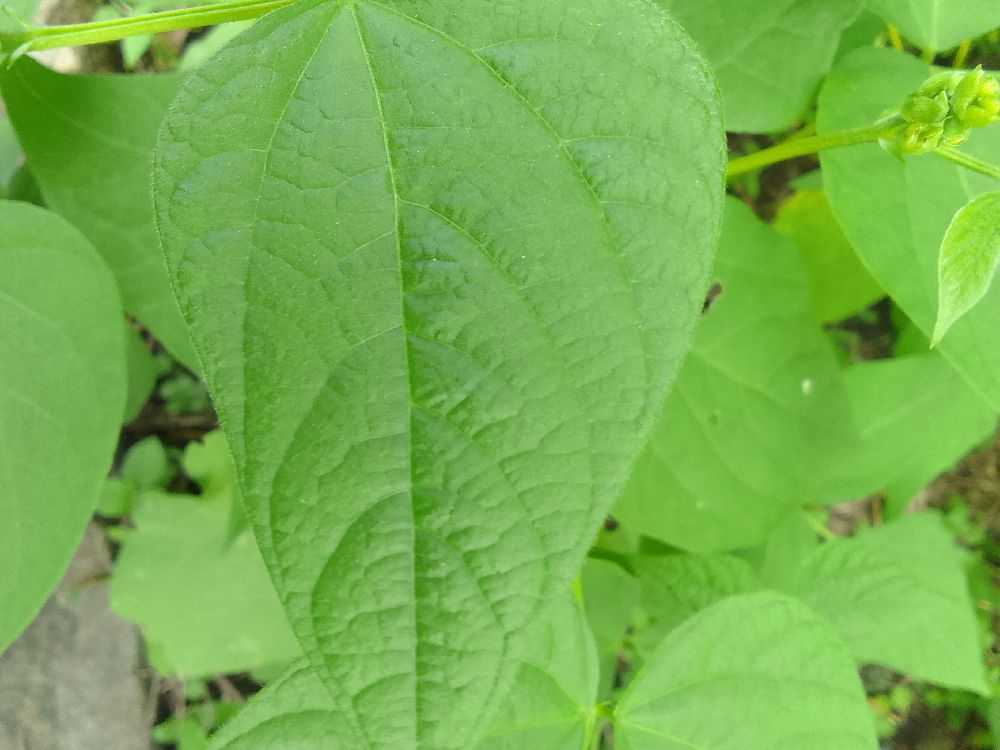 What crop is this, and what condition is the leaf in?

common bean, healthy
